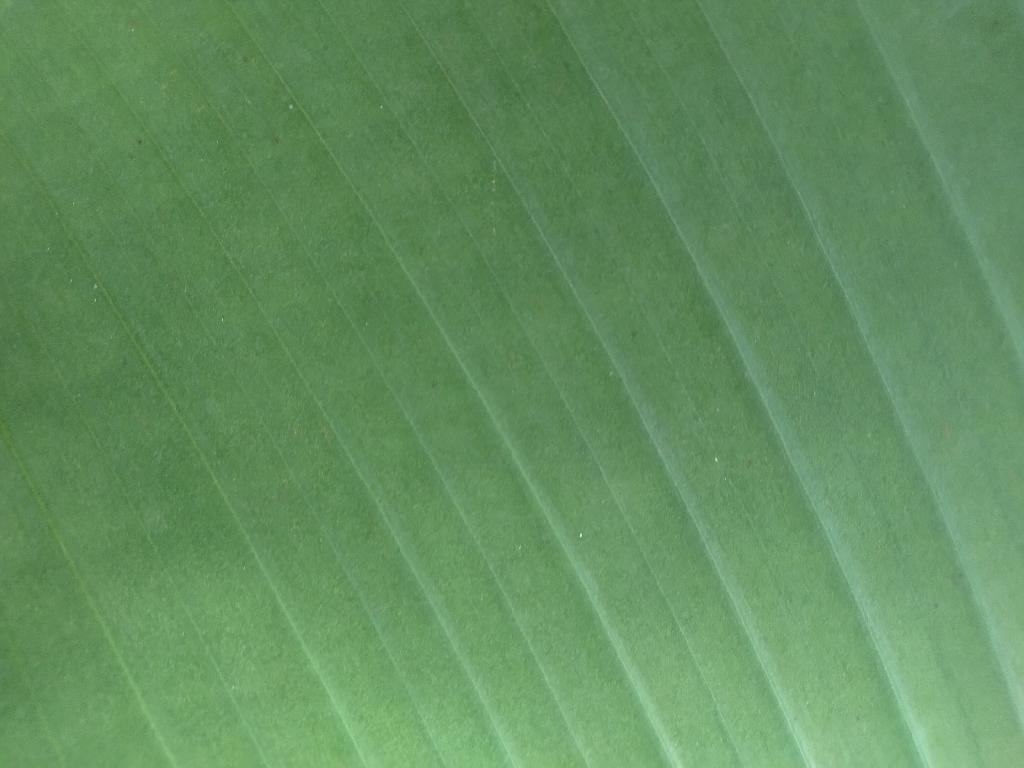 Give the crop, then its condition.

banana, healthy
